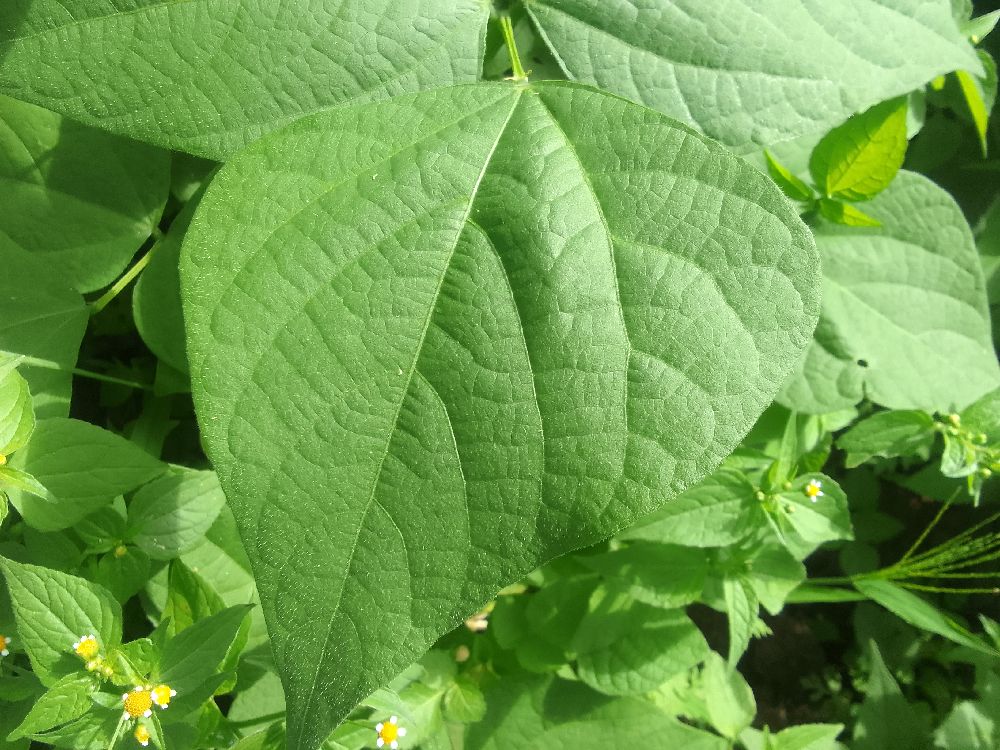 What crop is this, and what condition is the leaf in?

maize, healthy
